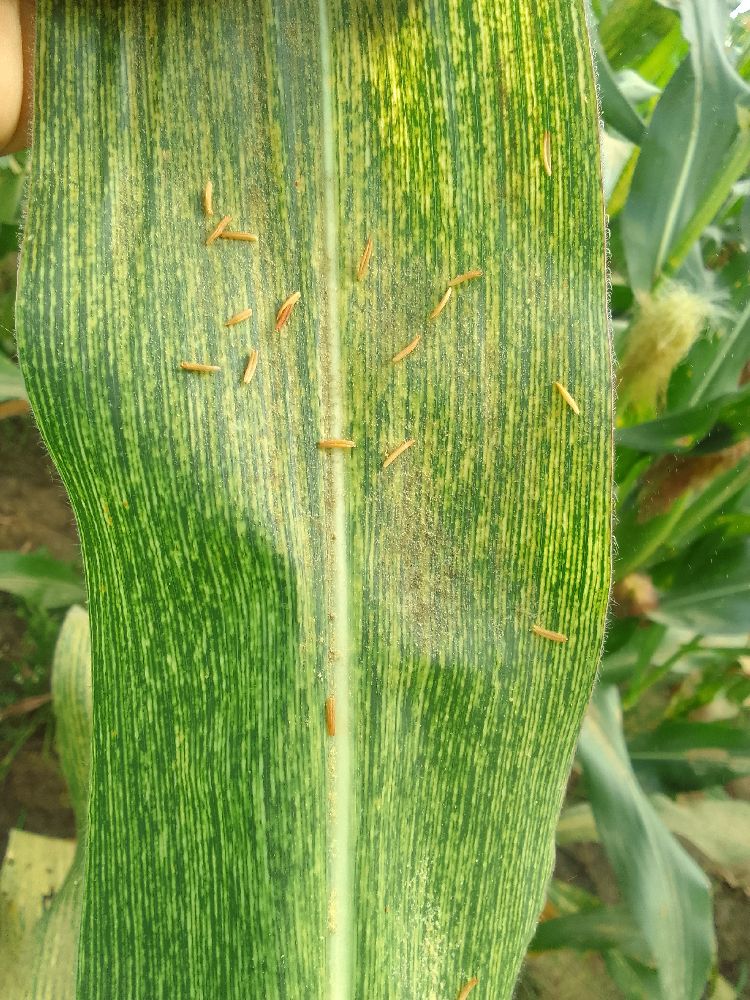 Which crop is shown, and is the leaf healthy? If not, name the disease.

maize, maize streak virus
